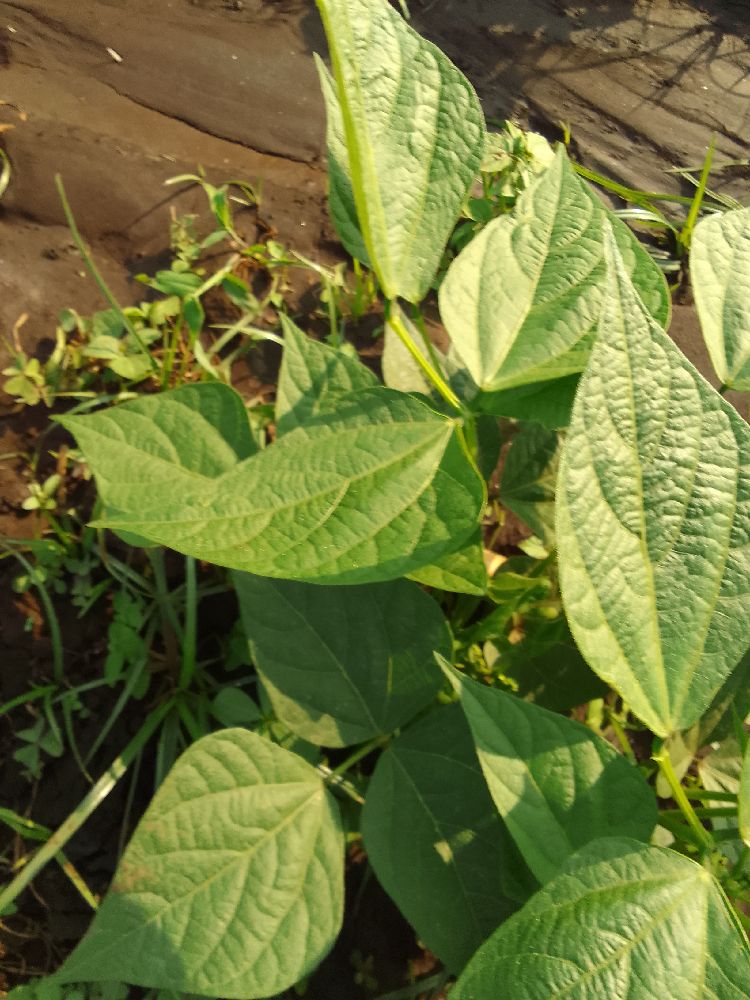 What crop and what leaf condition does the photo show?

common bean, healthy
